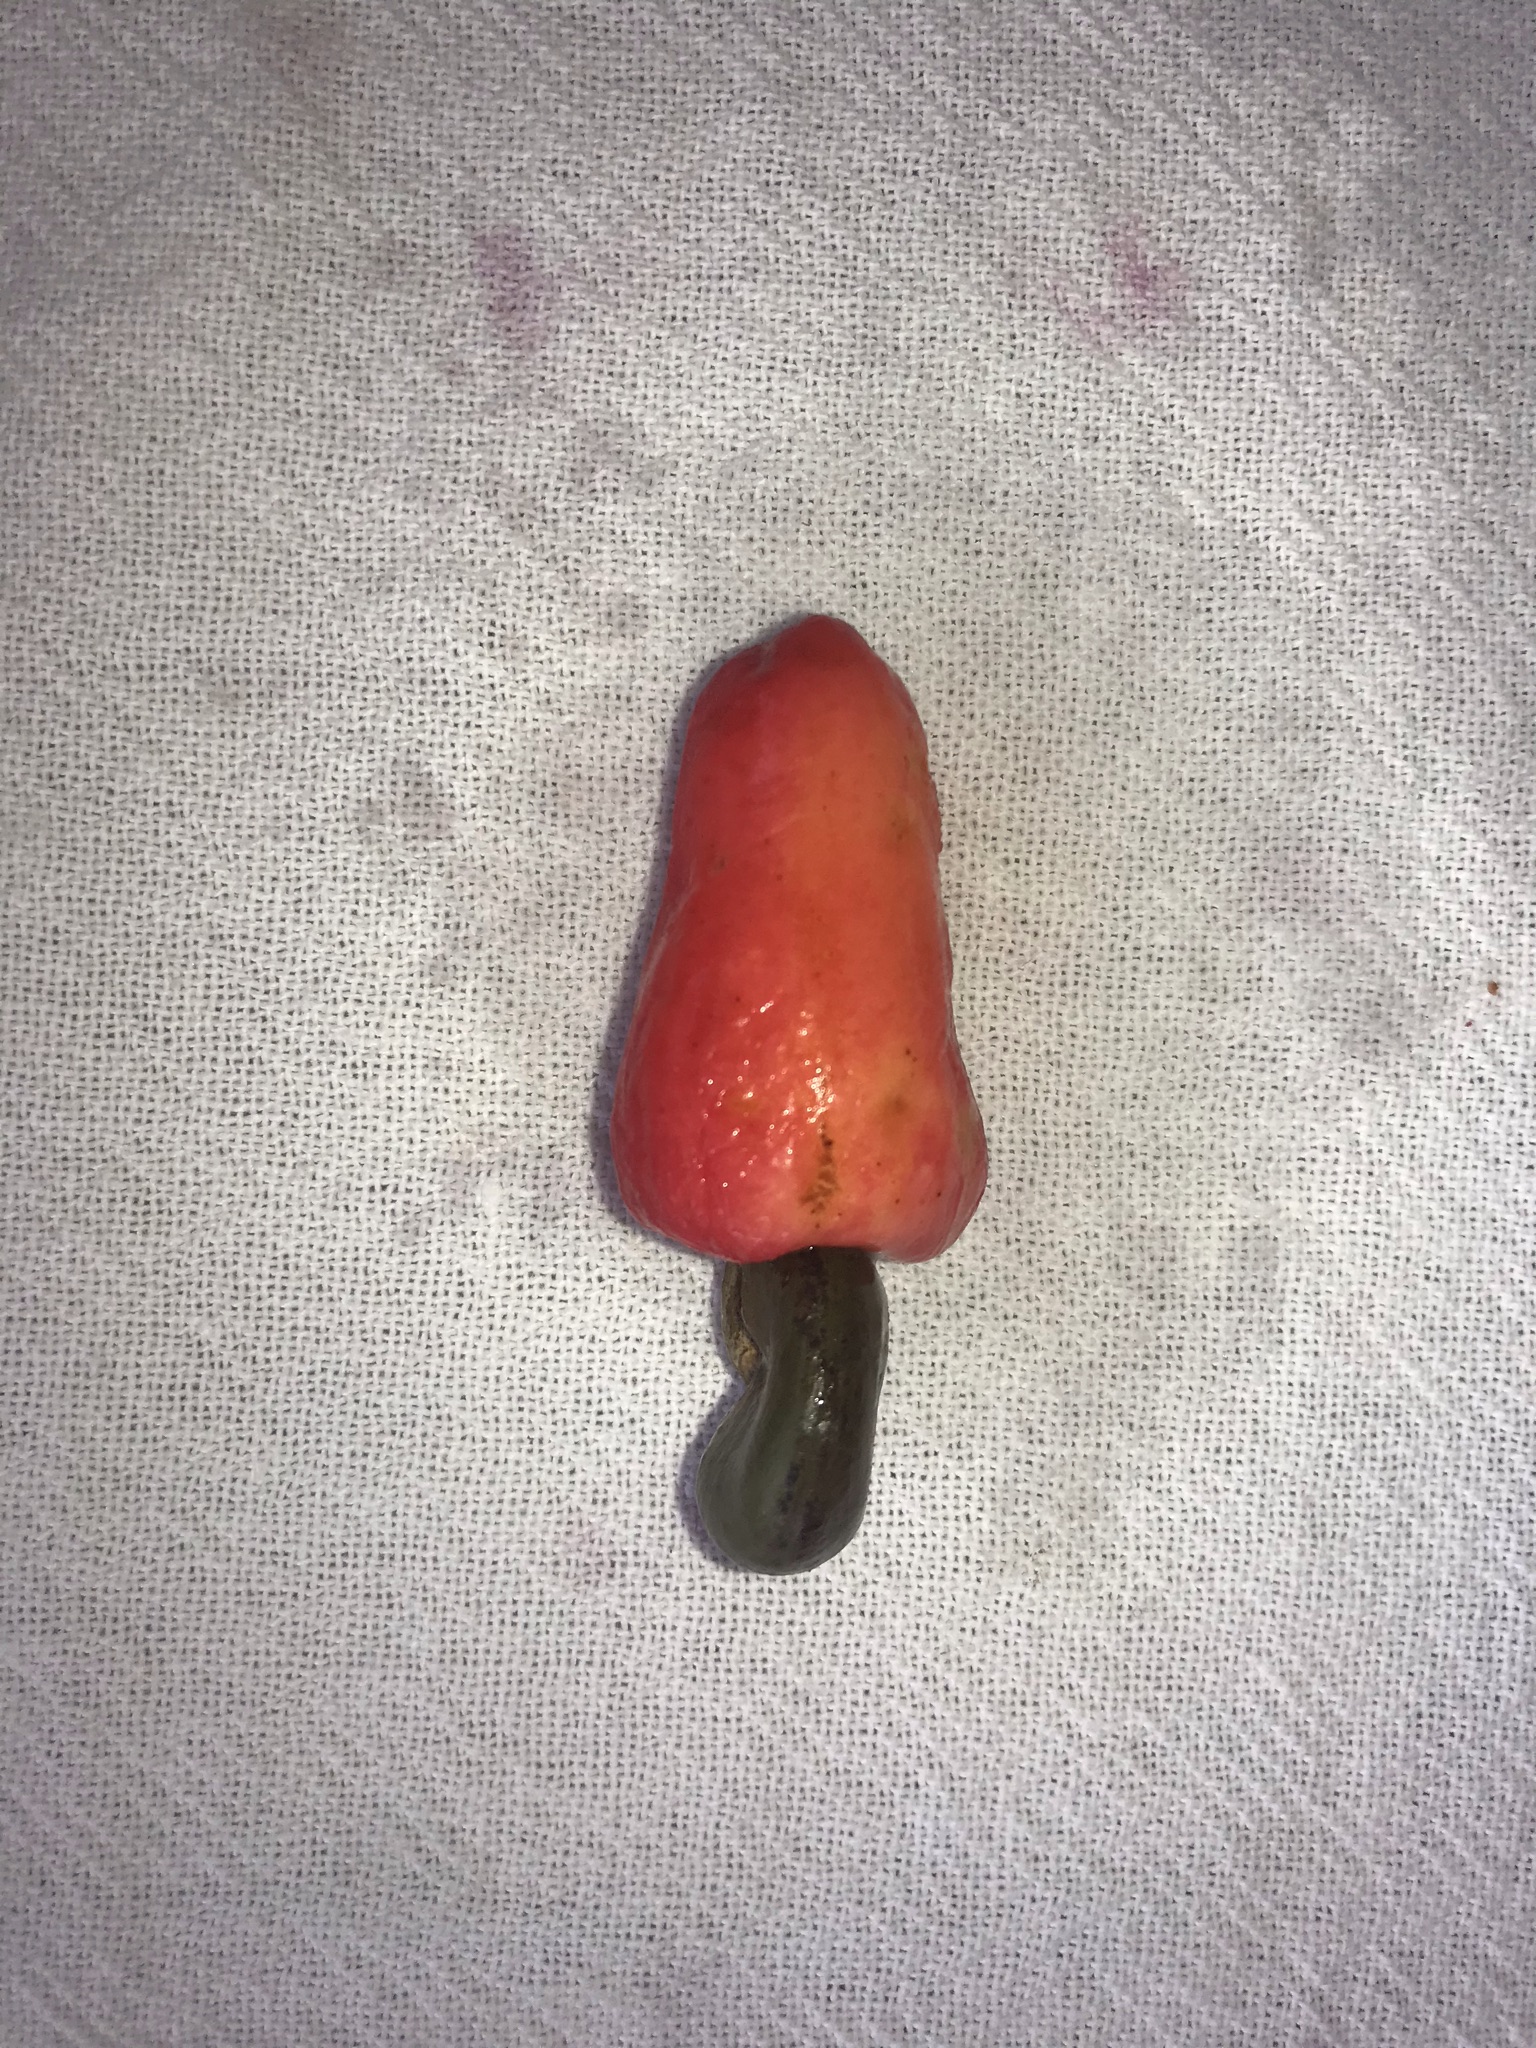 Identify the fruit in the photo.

caju vermelho
